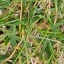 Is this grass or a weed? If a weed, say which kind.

grass
